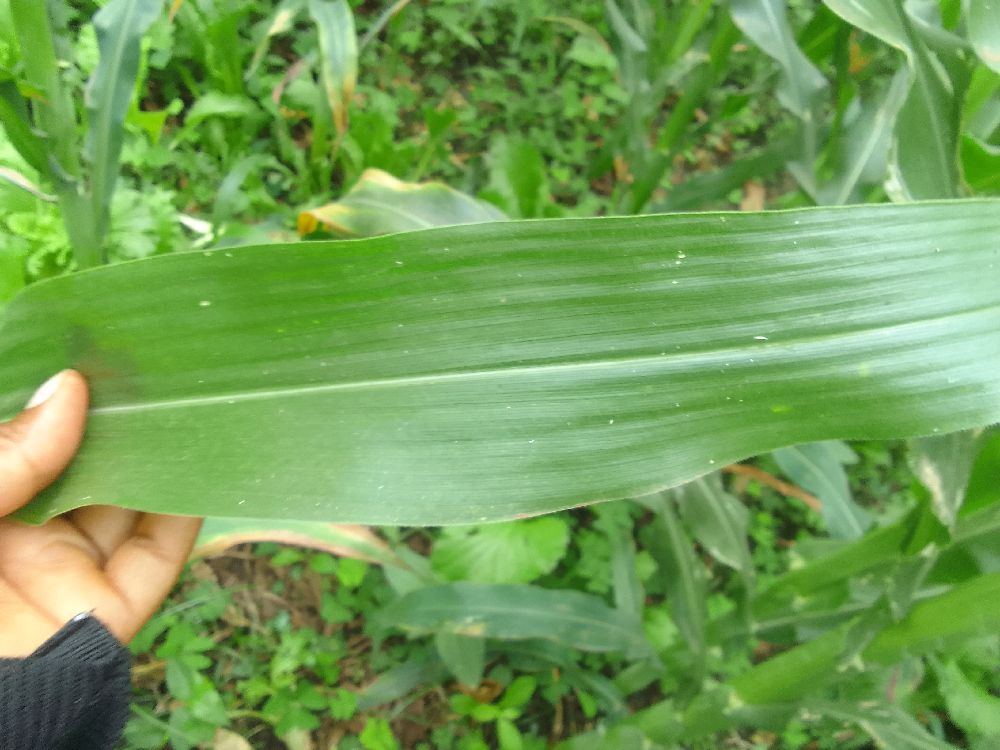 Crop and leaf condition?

maize, healthy
